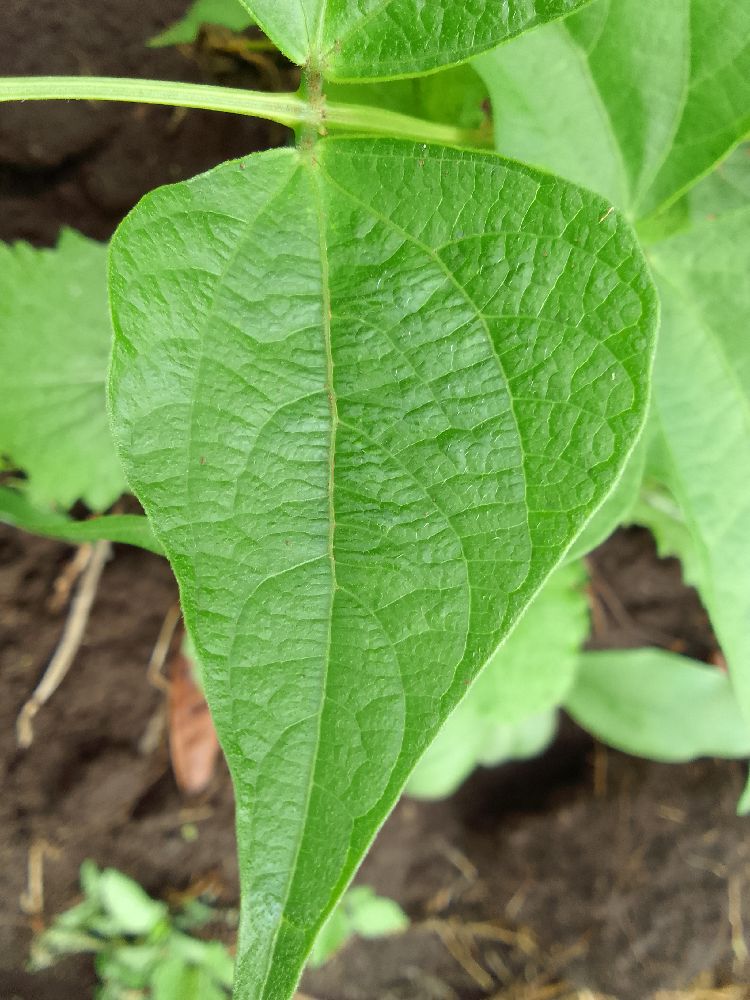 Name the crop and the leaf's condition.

common bean, healthy
